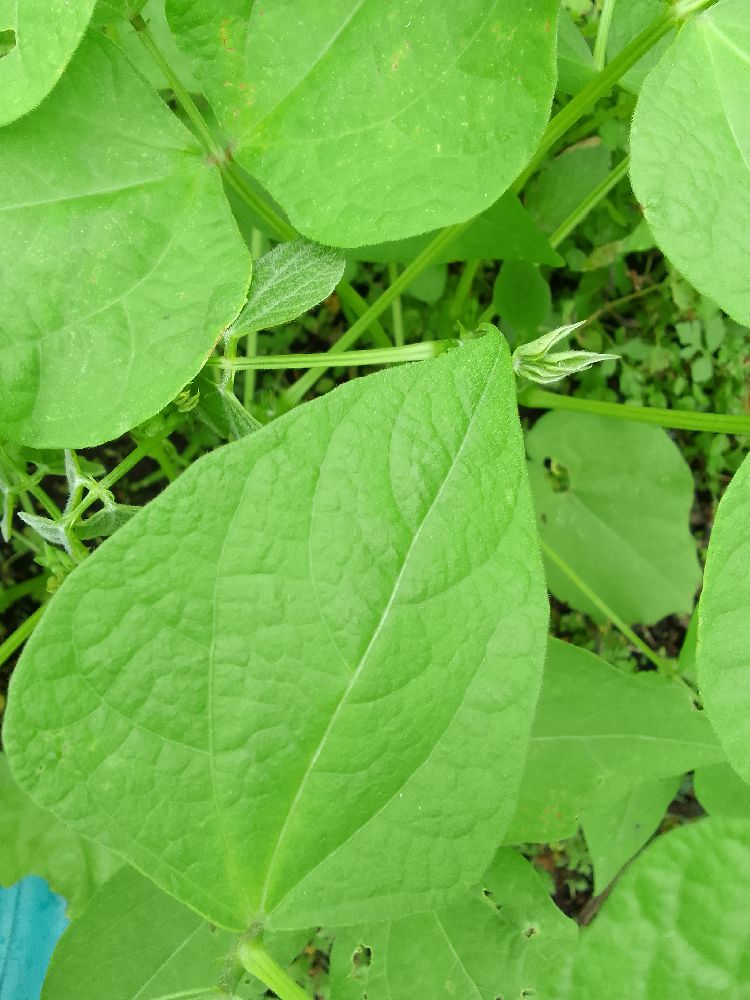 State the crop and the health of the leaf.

common bean, healthy
